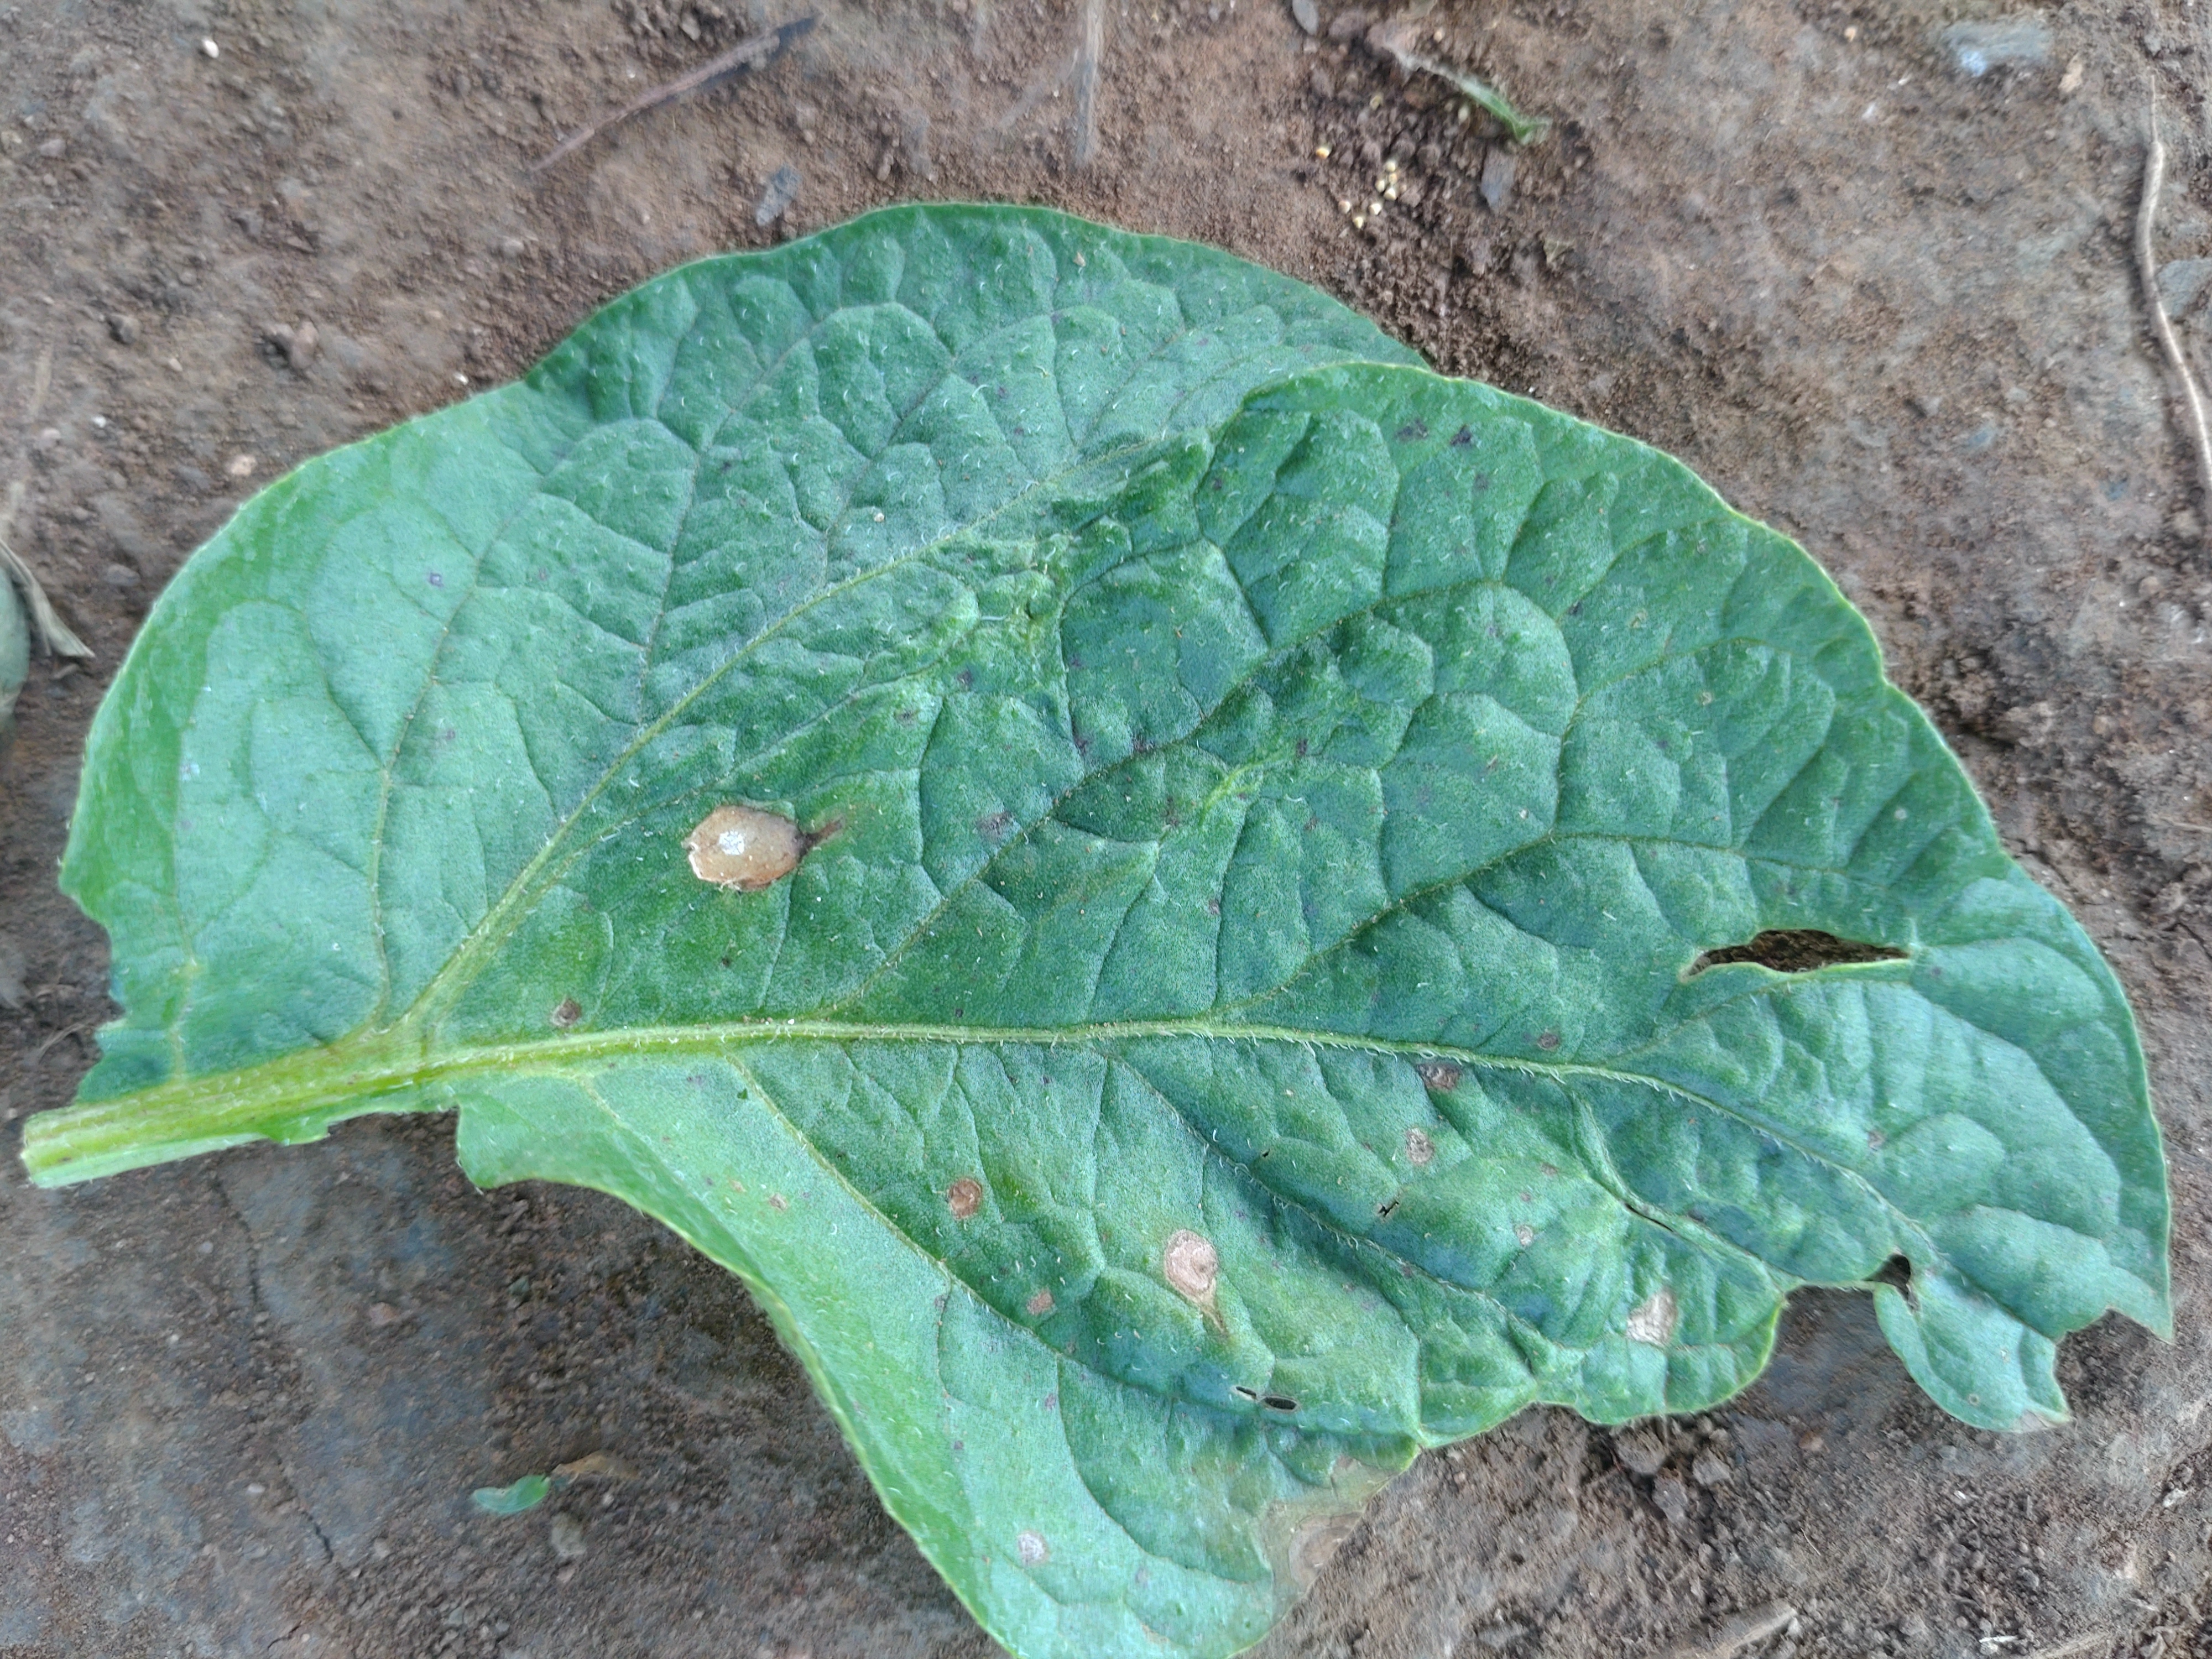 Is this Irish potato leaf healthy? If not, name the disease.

early blight
